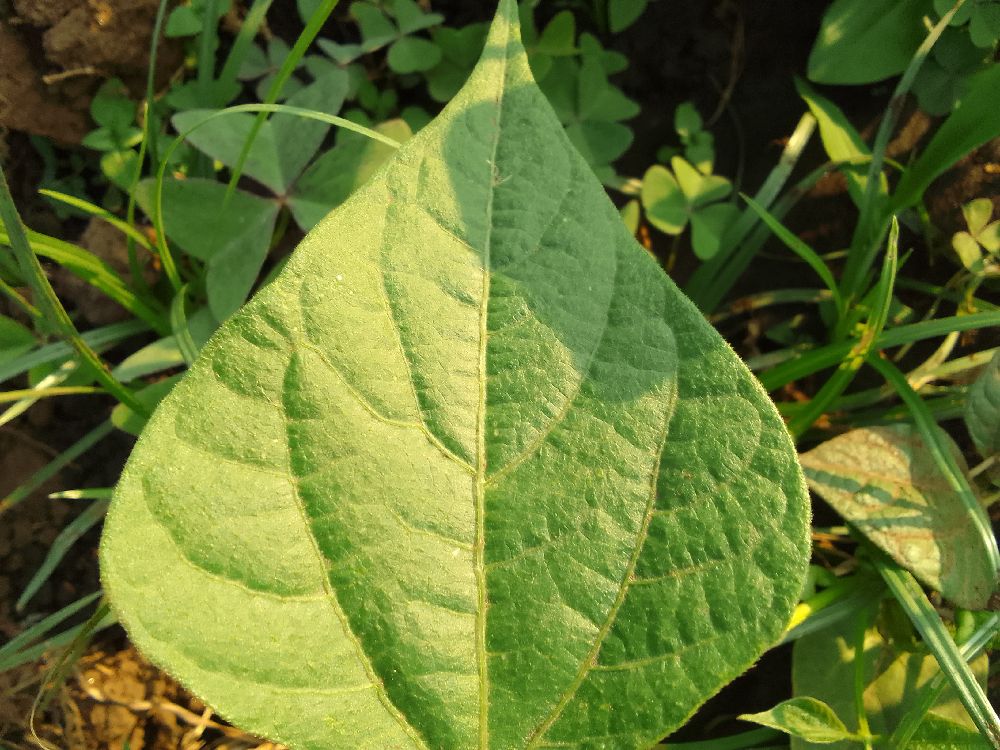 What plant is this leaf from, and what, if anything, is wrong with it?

common bean, healthy
